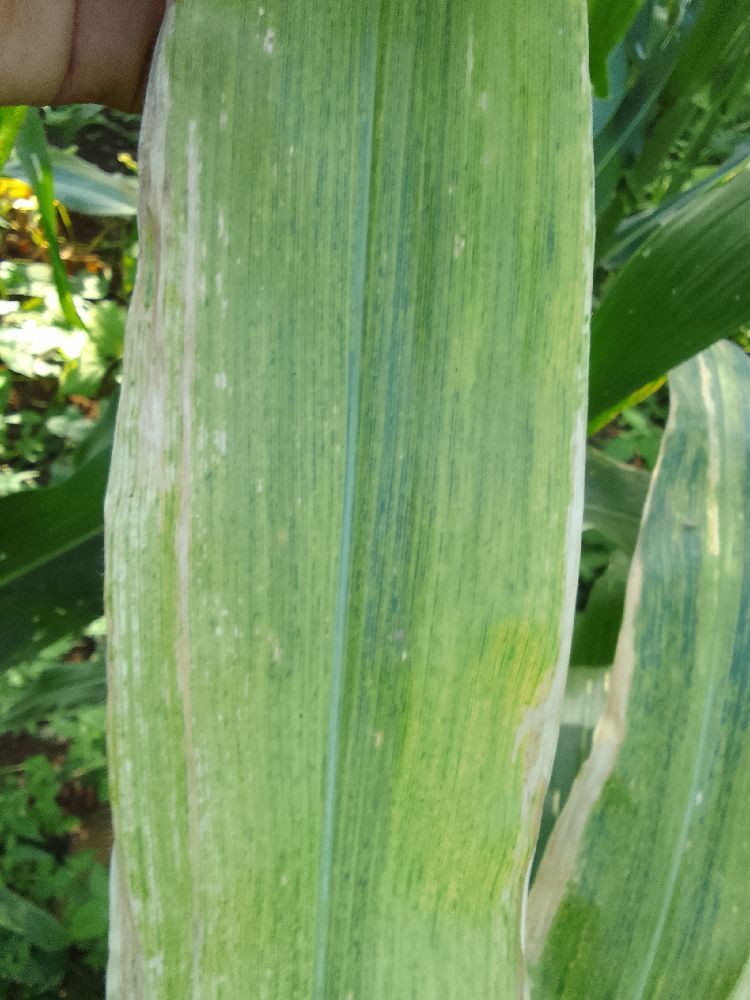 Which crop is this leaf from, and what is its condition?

maize, maize lethal necrosis
